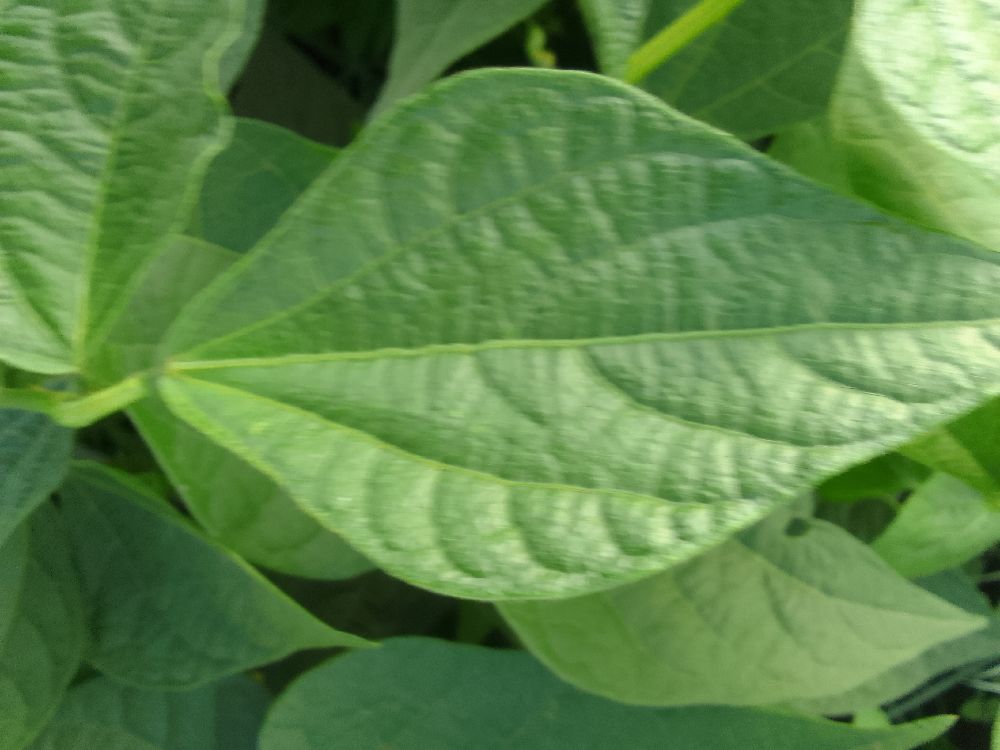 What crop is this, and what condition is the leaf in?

common bean, healthy
